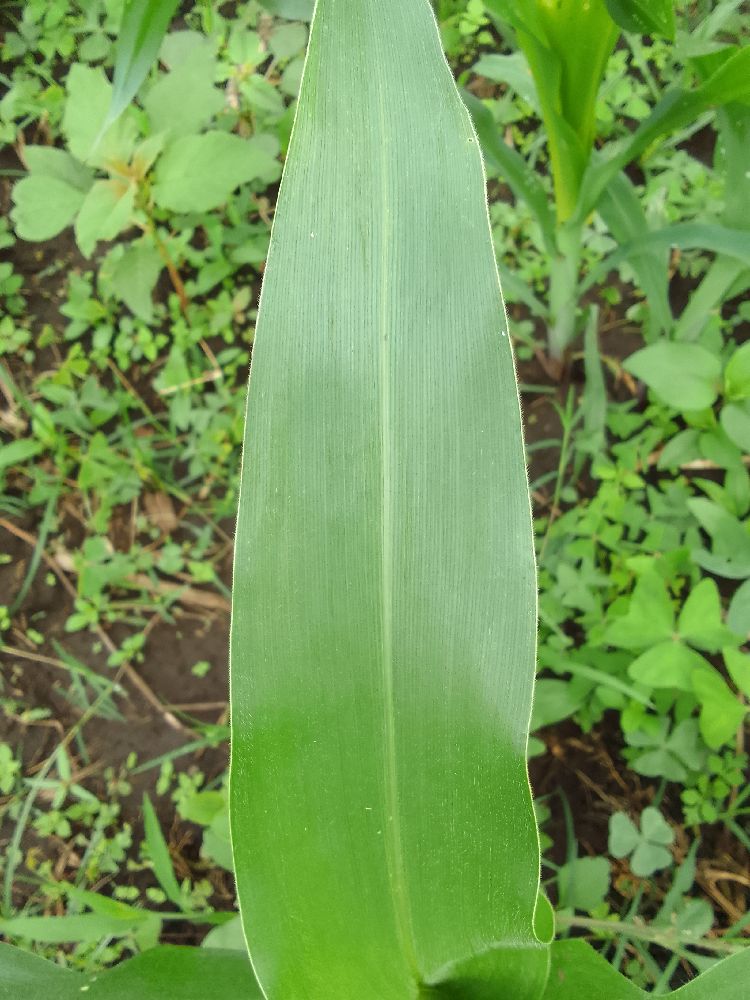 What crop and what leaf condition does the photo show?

maize, healthy
